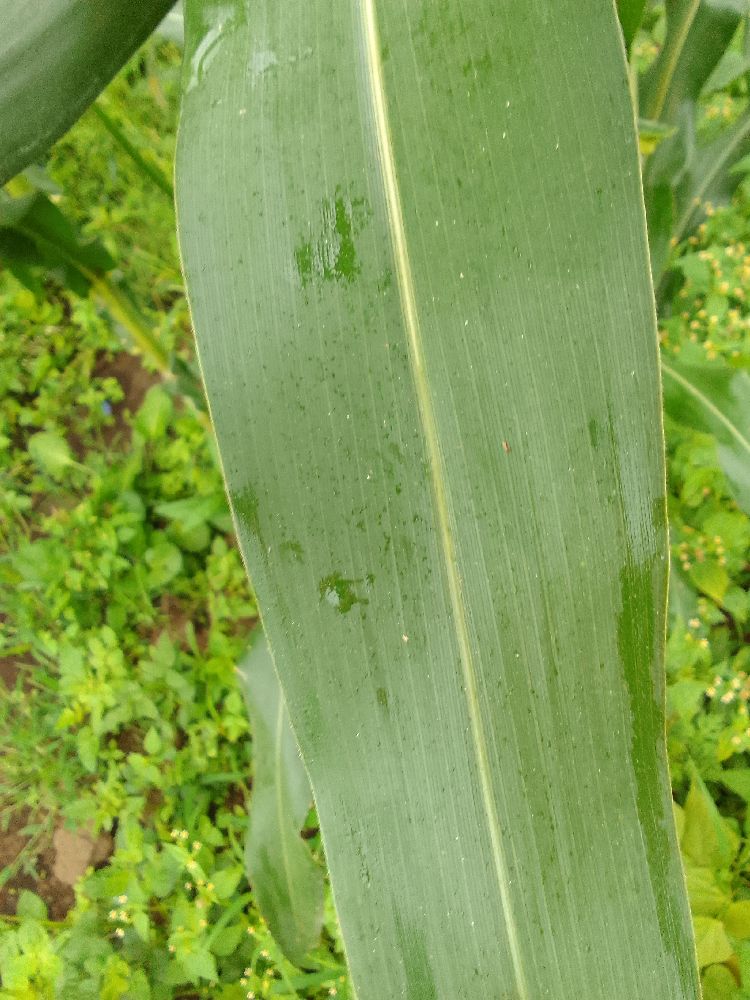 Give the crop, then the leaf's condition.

maize, healthy
